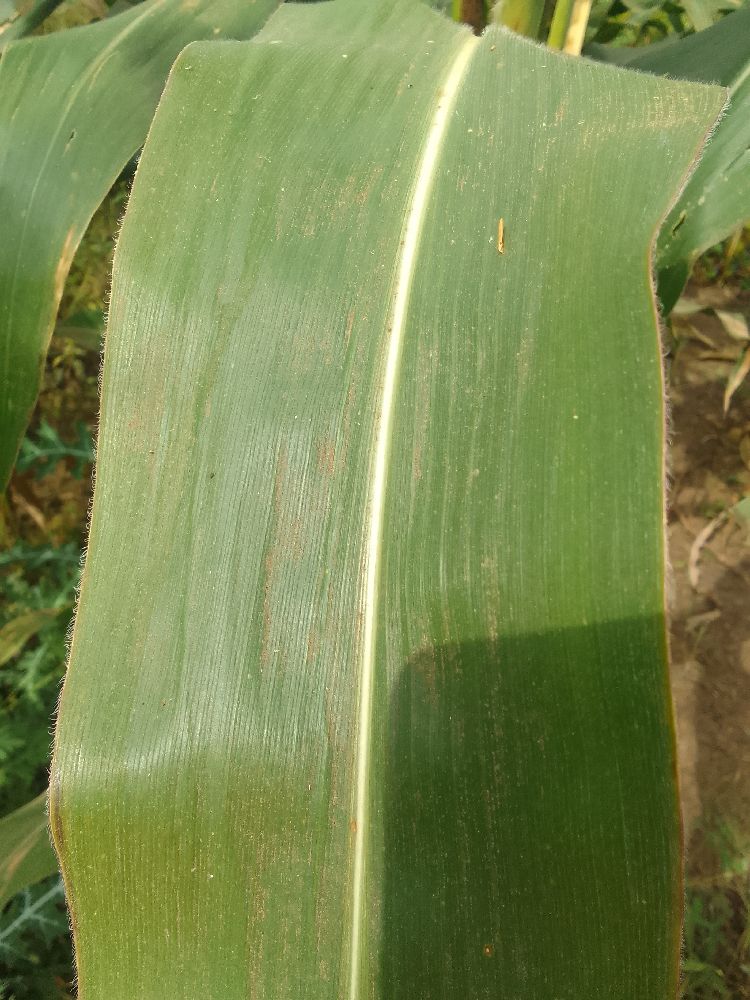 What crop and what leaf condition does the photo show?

maize, healthy
